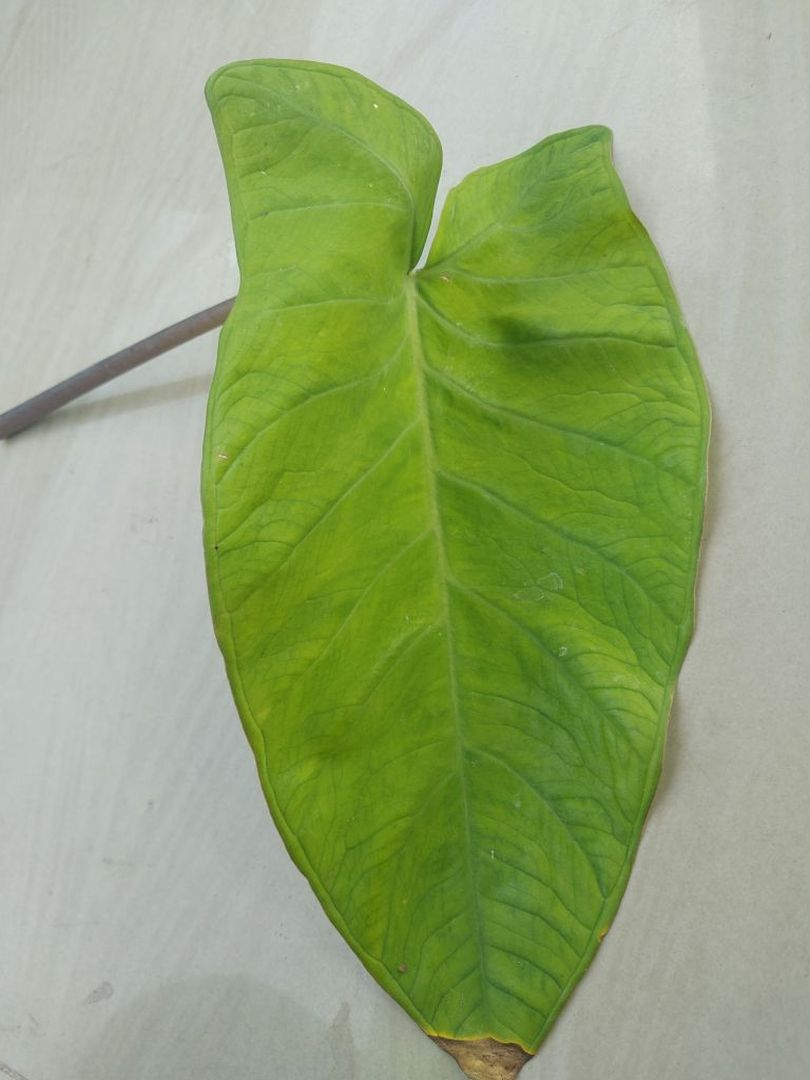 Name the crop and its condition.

taro, mosaic
